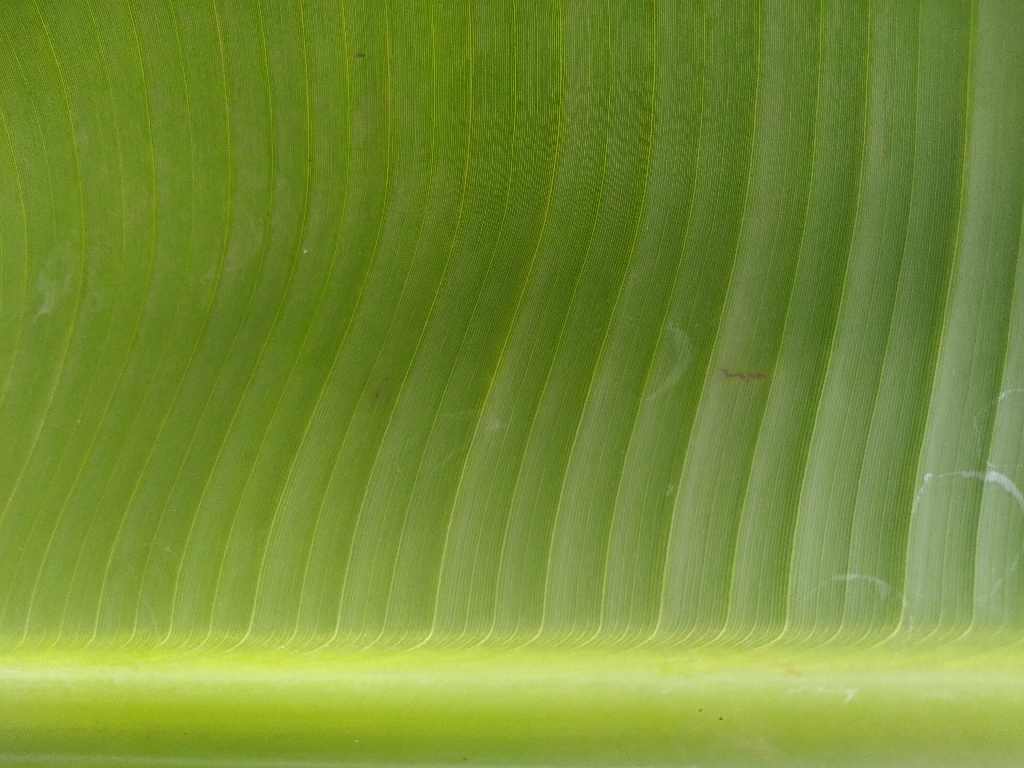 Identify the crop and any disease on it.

banana, healthy
